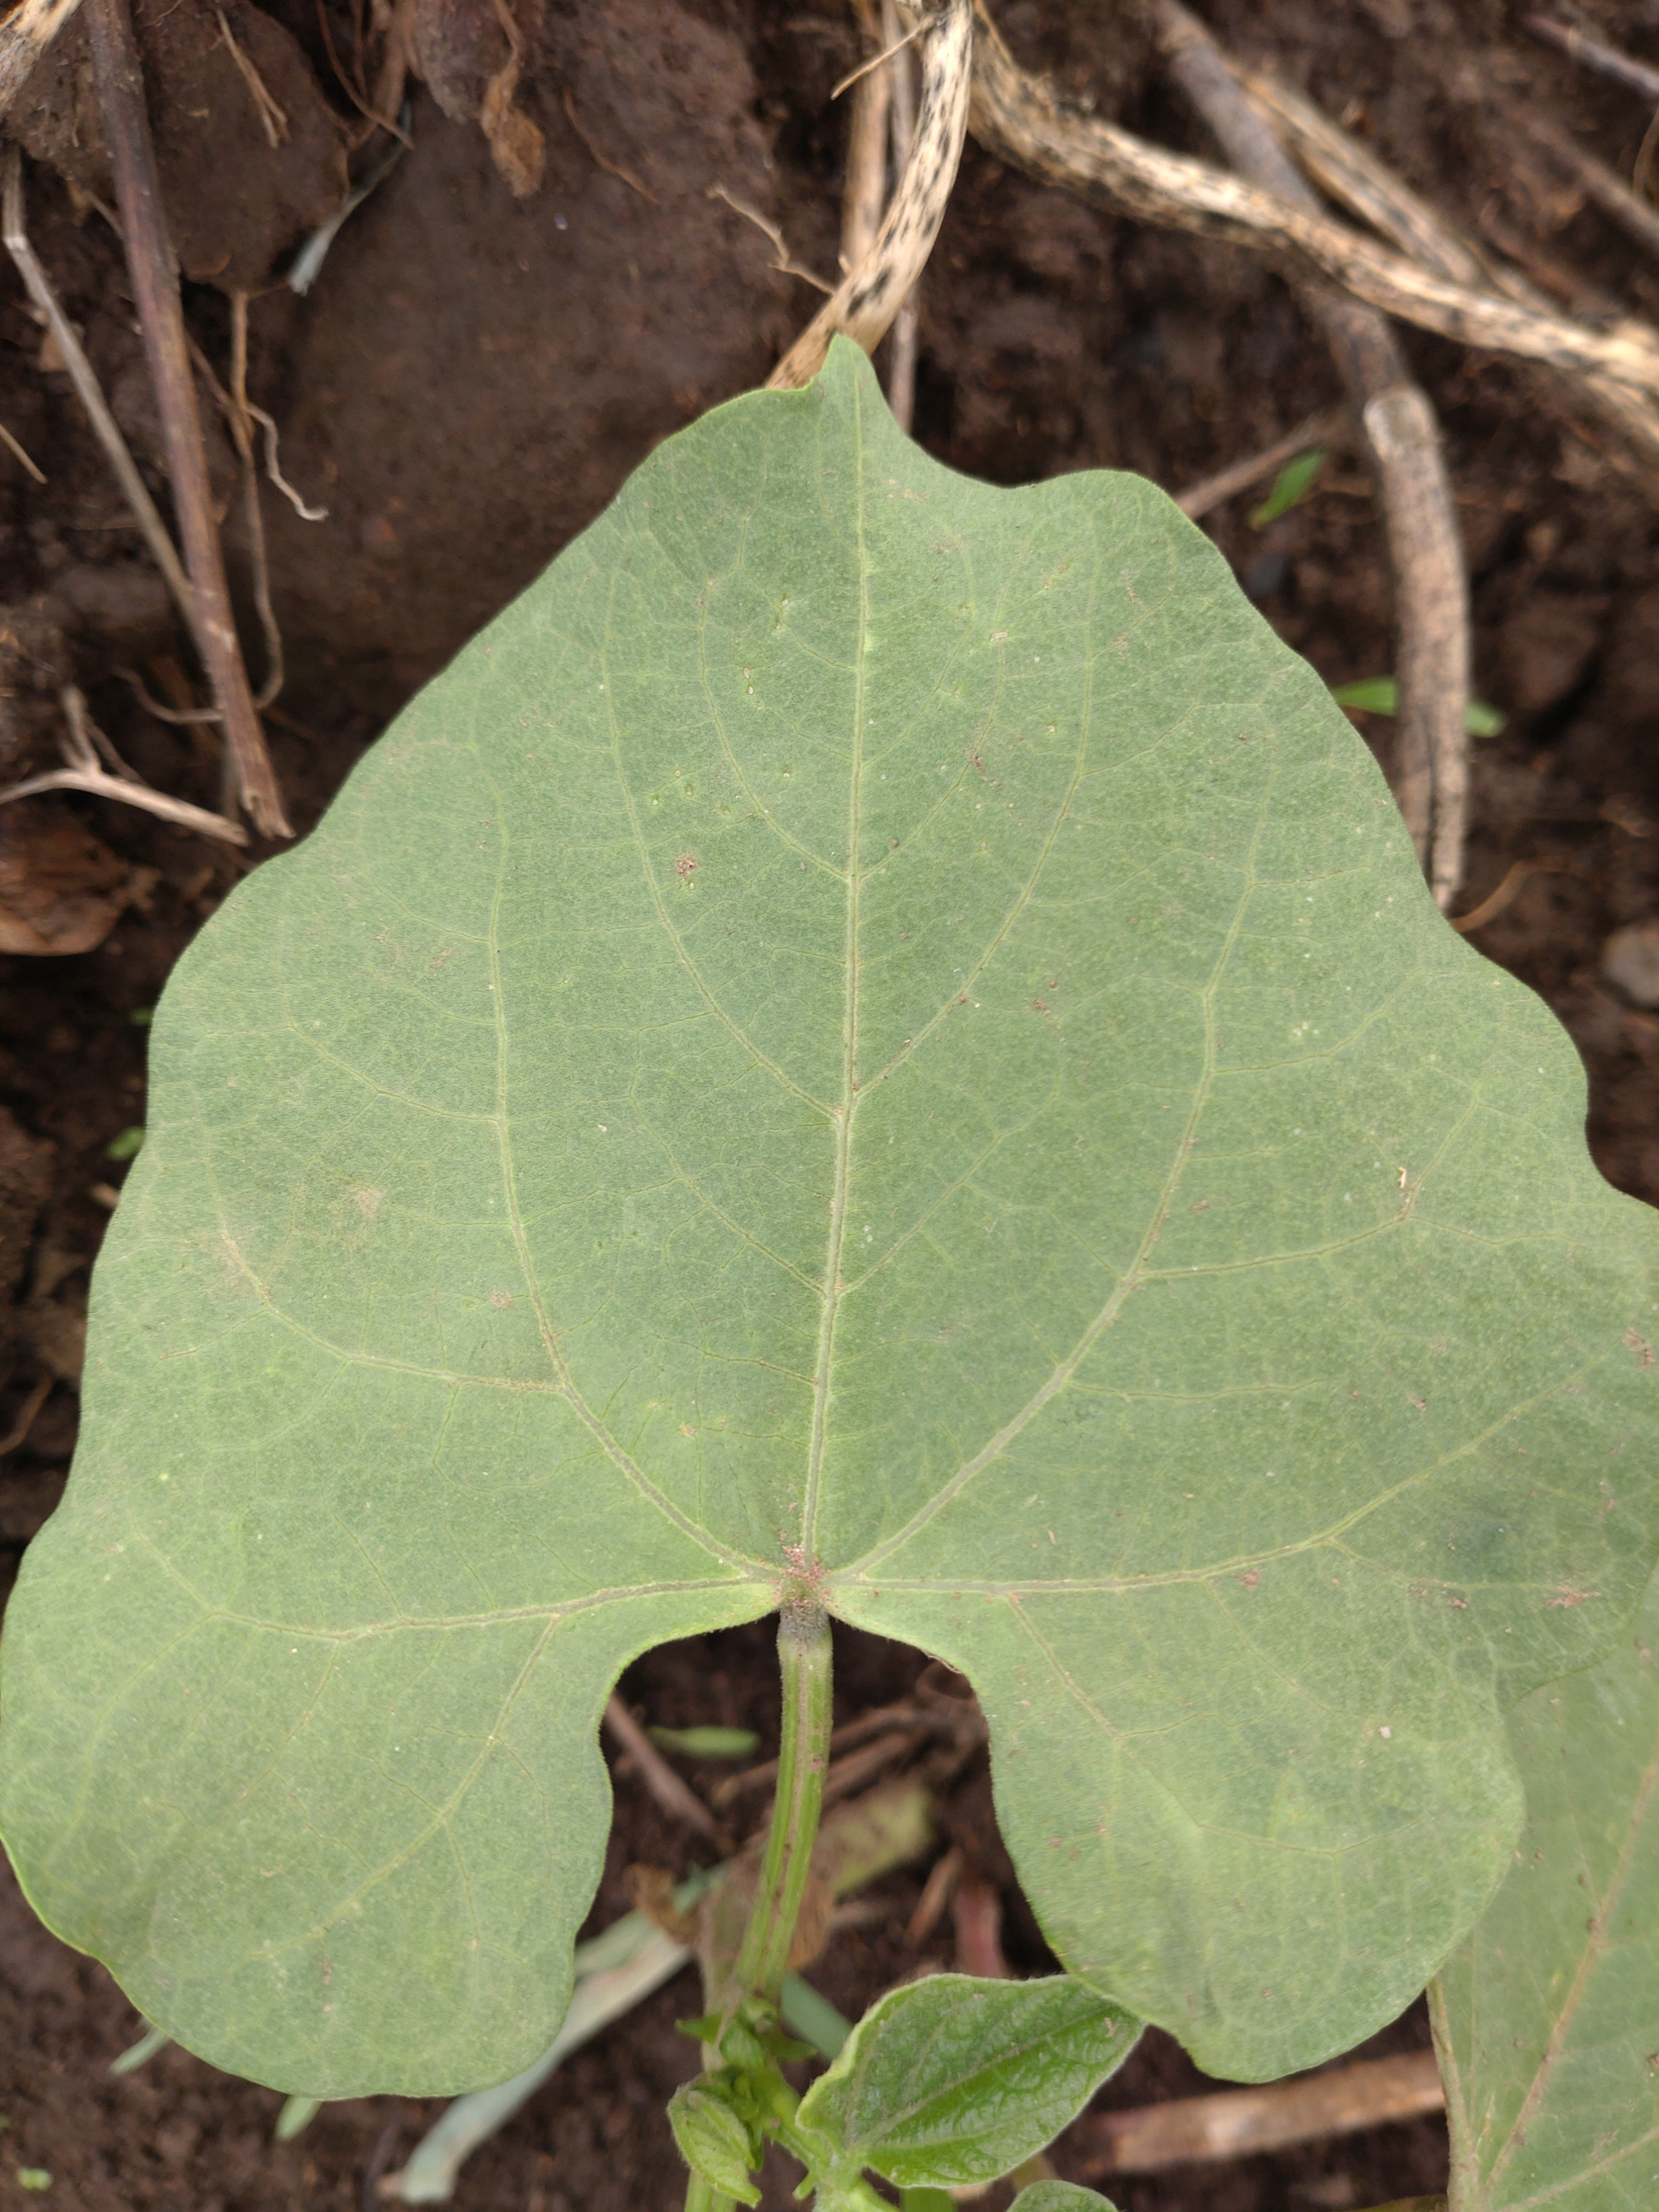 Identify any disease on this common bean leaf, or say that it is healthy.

healthy
